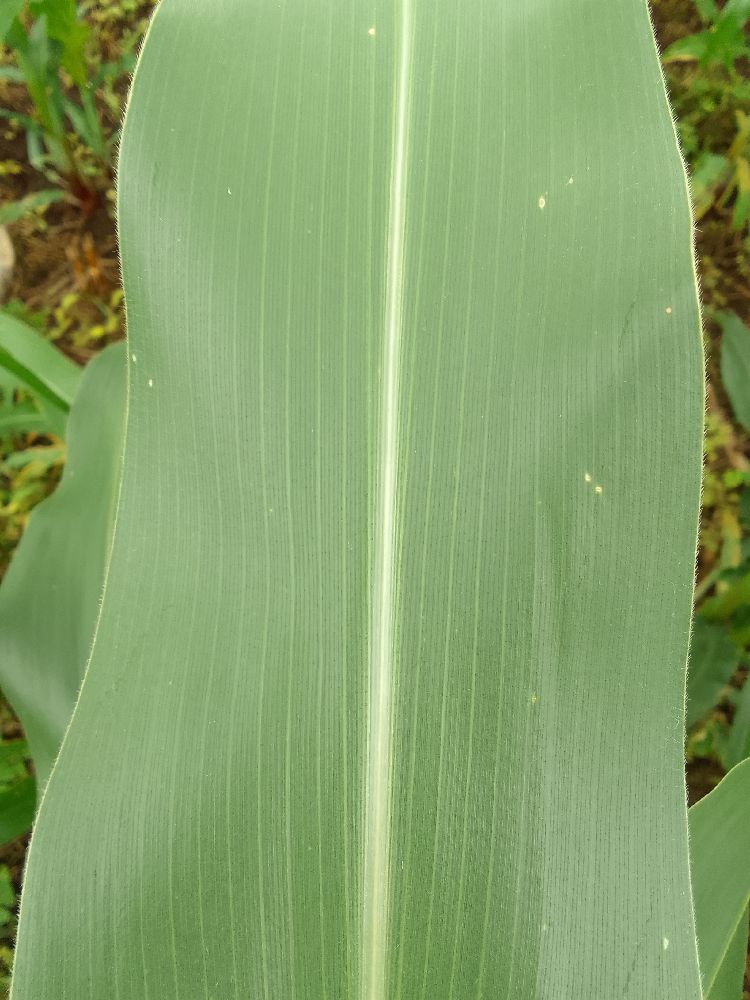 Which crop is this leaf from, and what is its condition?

maize, healthy
